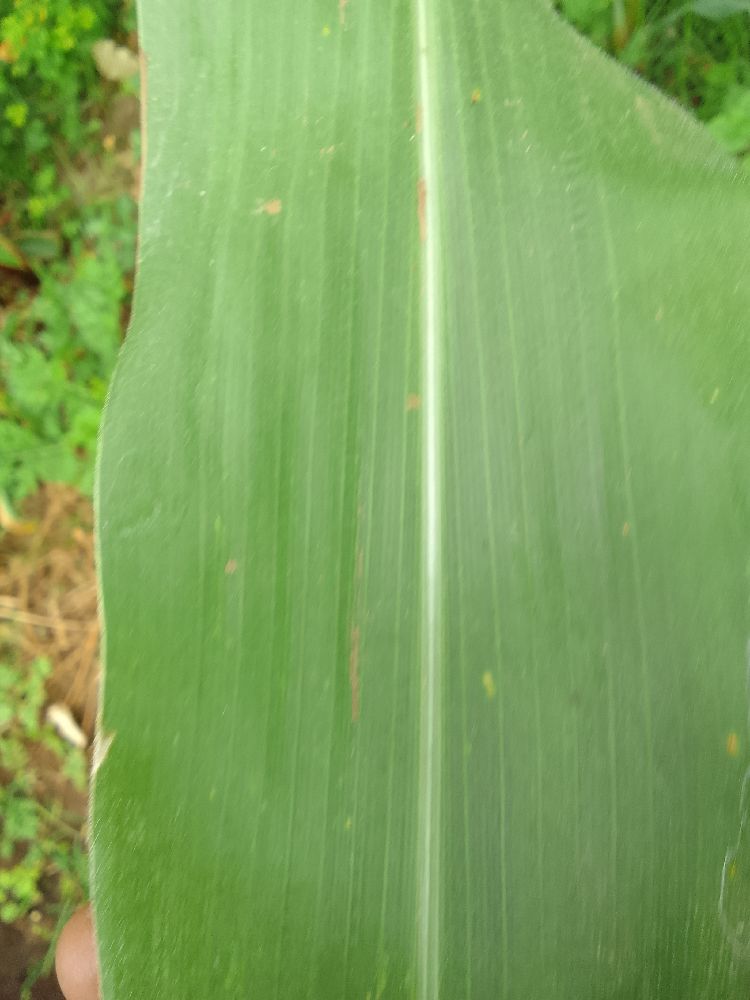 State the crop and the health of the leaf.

maize, healthy
